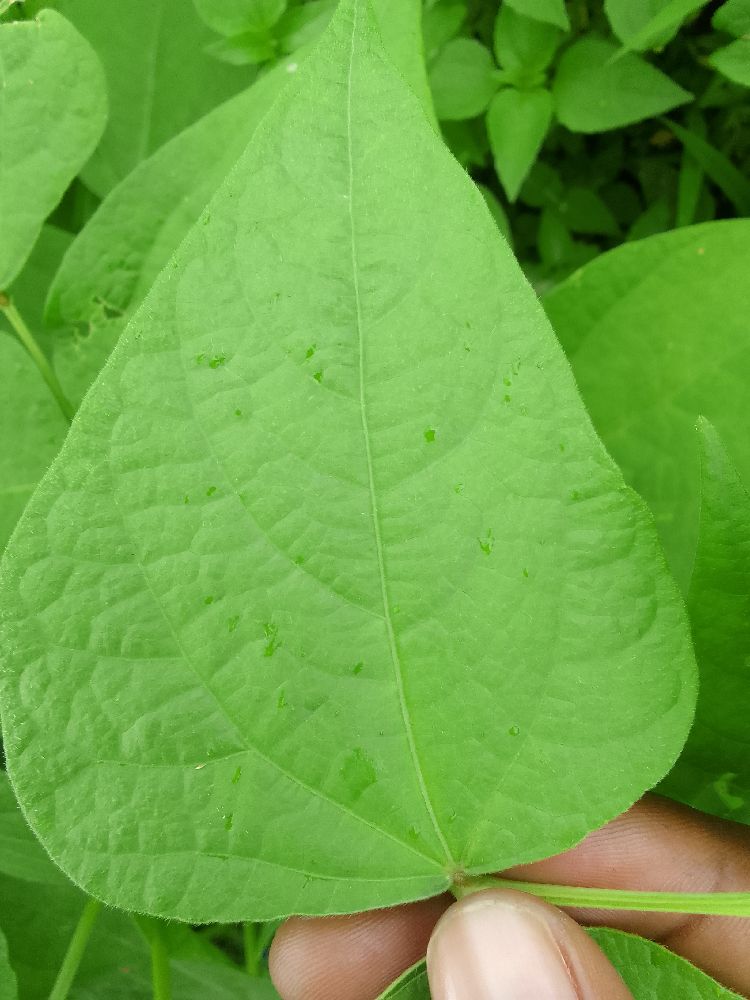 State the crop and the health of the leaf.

common bean, healthy
